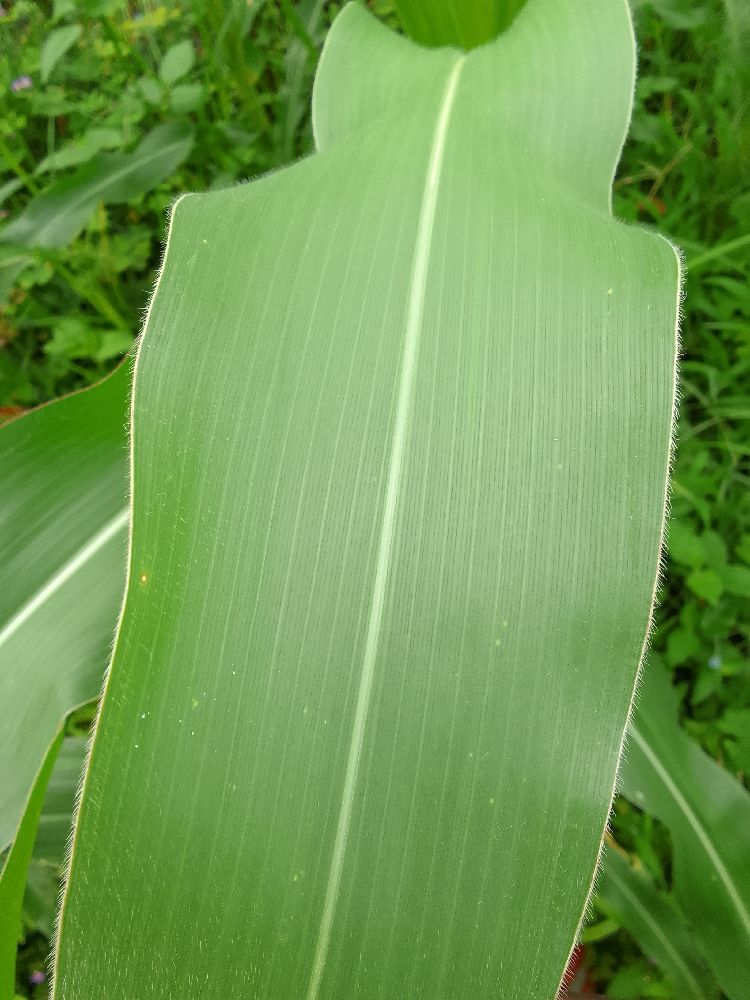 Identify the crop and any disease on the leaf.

maize, healthy
